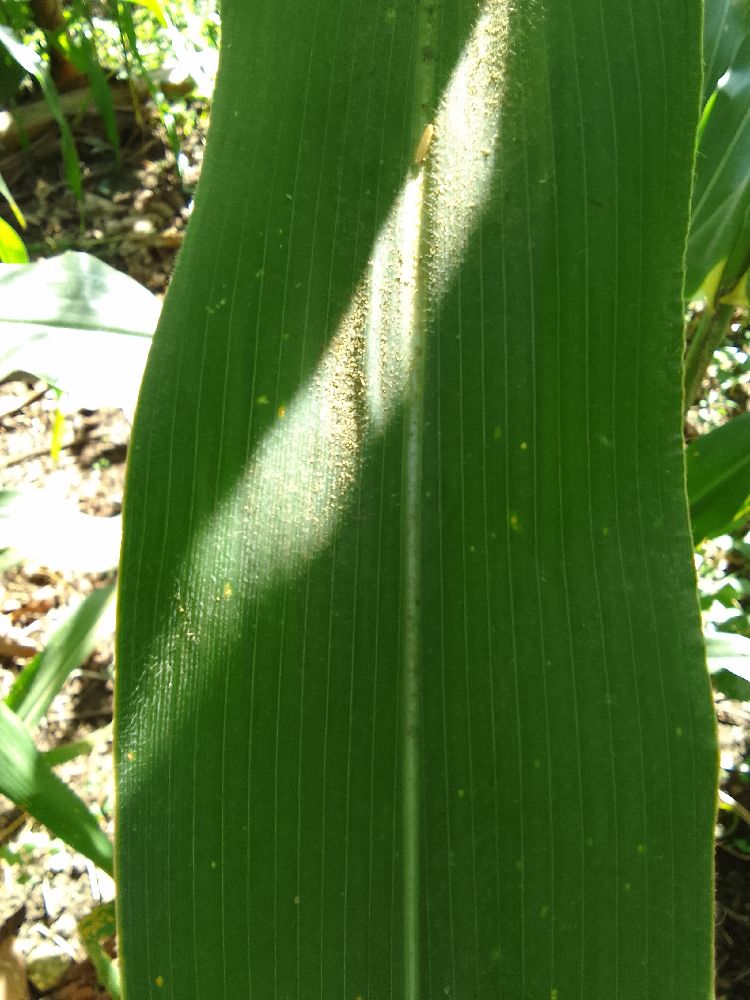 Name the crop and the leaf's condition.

maize, healthy
